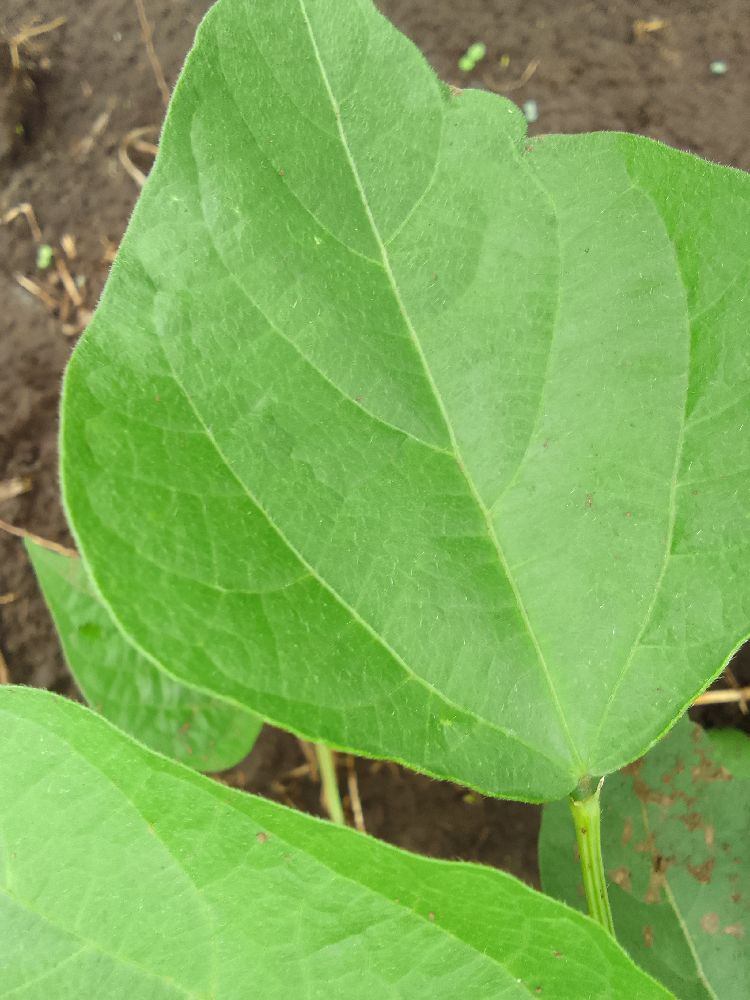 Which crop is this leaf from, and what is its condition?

common bean, healthy
